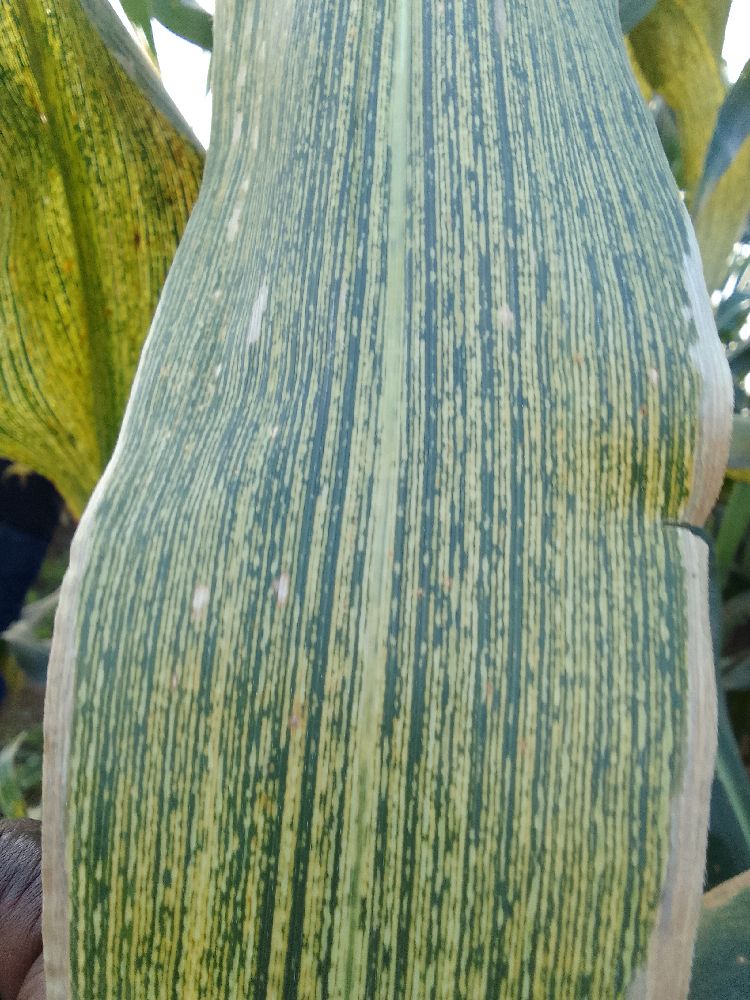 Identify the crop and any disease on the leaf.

maize, maize streak virus
